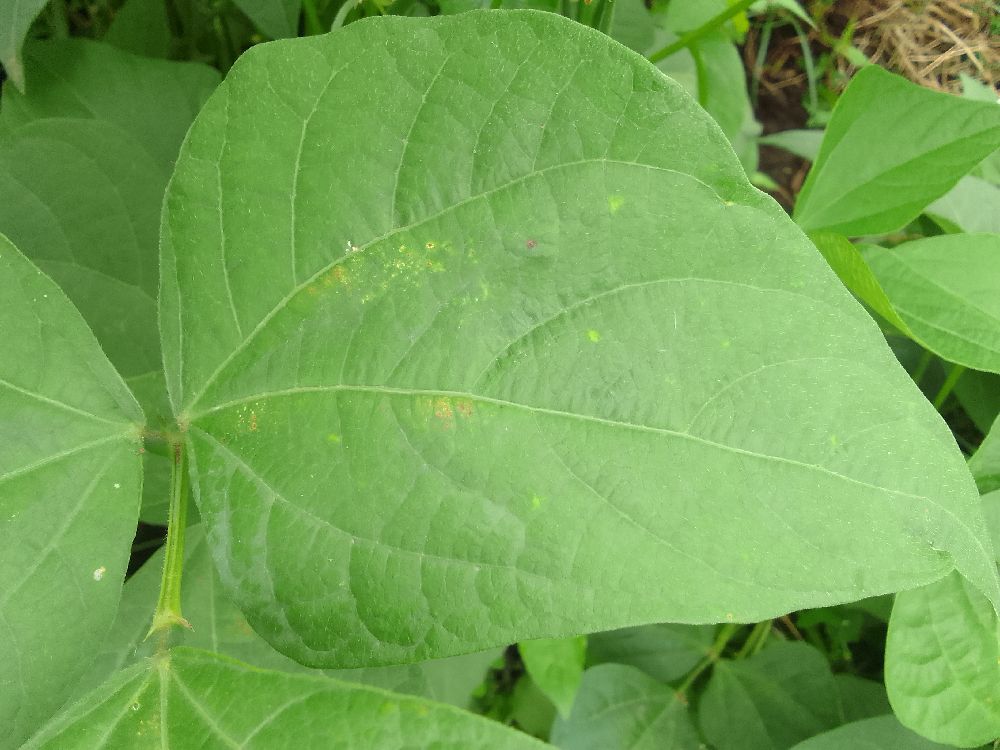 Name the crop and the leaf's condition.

common bean, healthy
